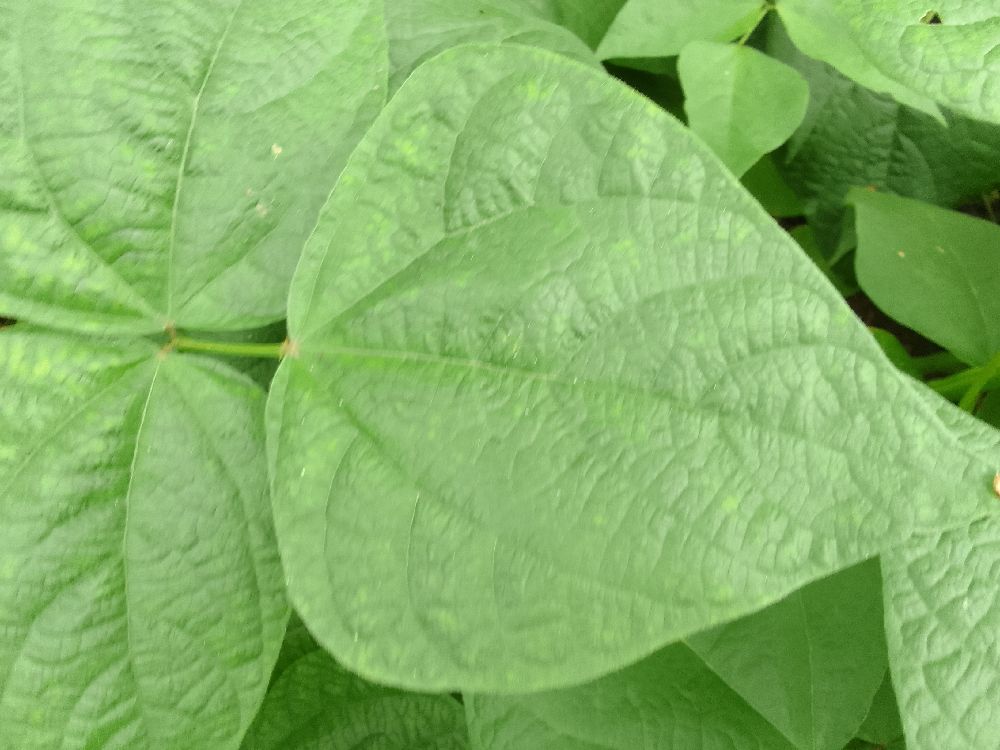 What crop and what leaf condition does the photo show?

common bean, healthy
